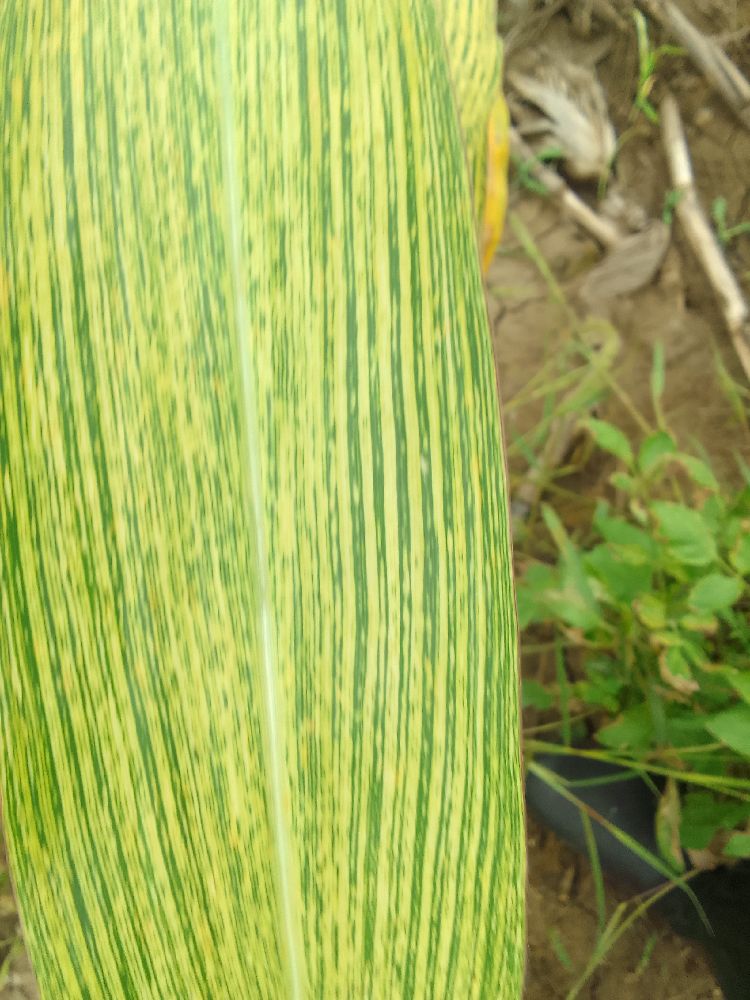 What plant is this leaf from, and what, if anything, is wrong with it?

maize, maize streak virus
